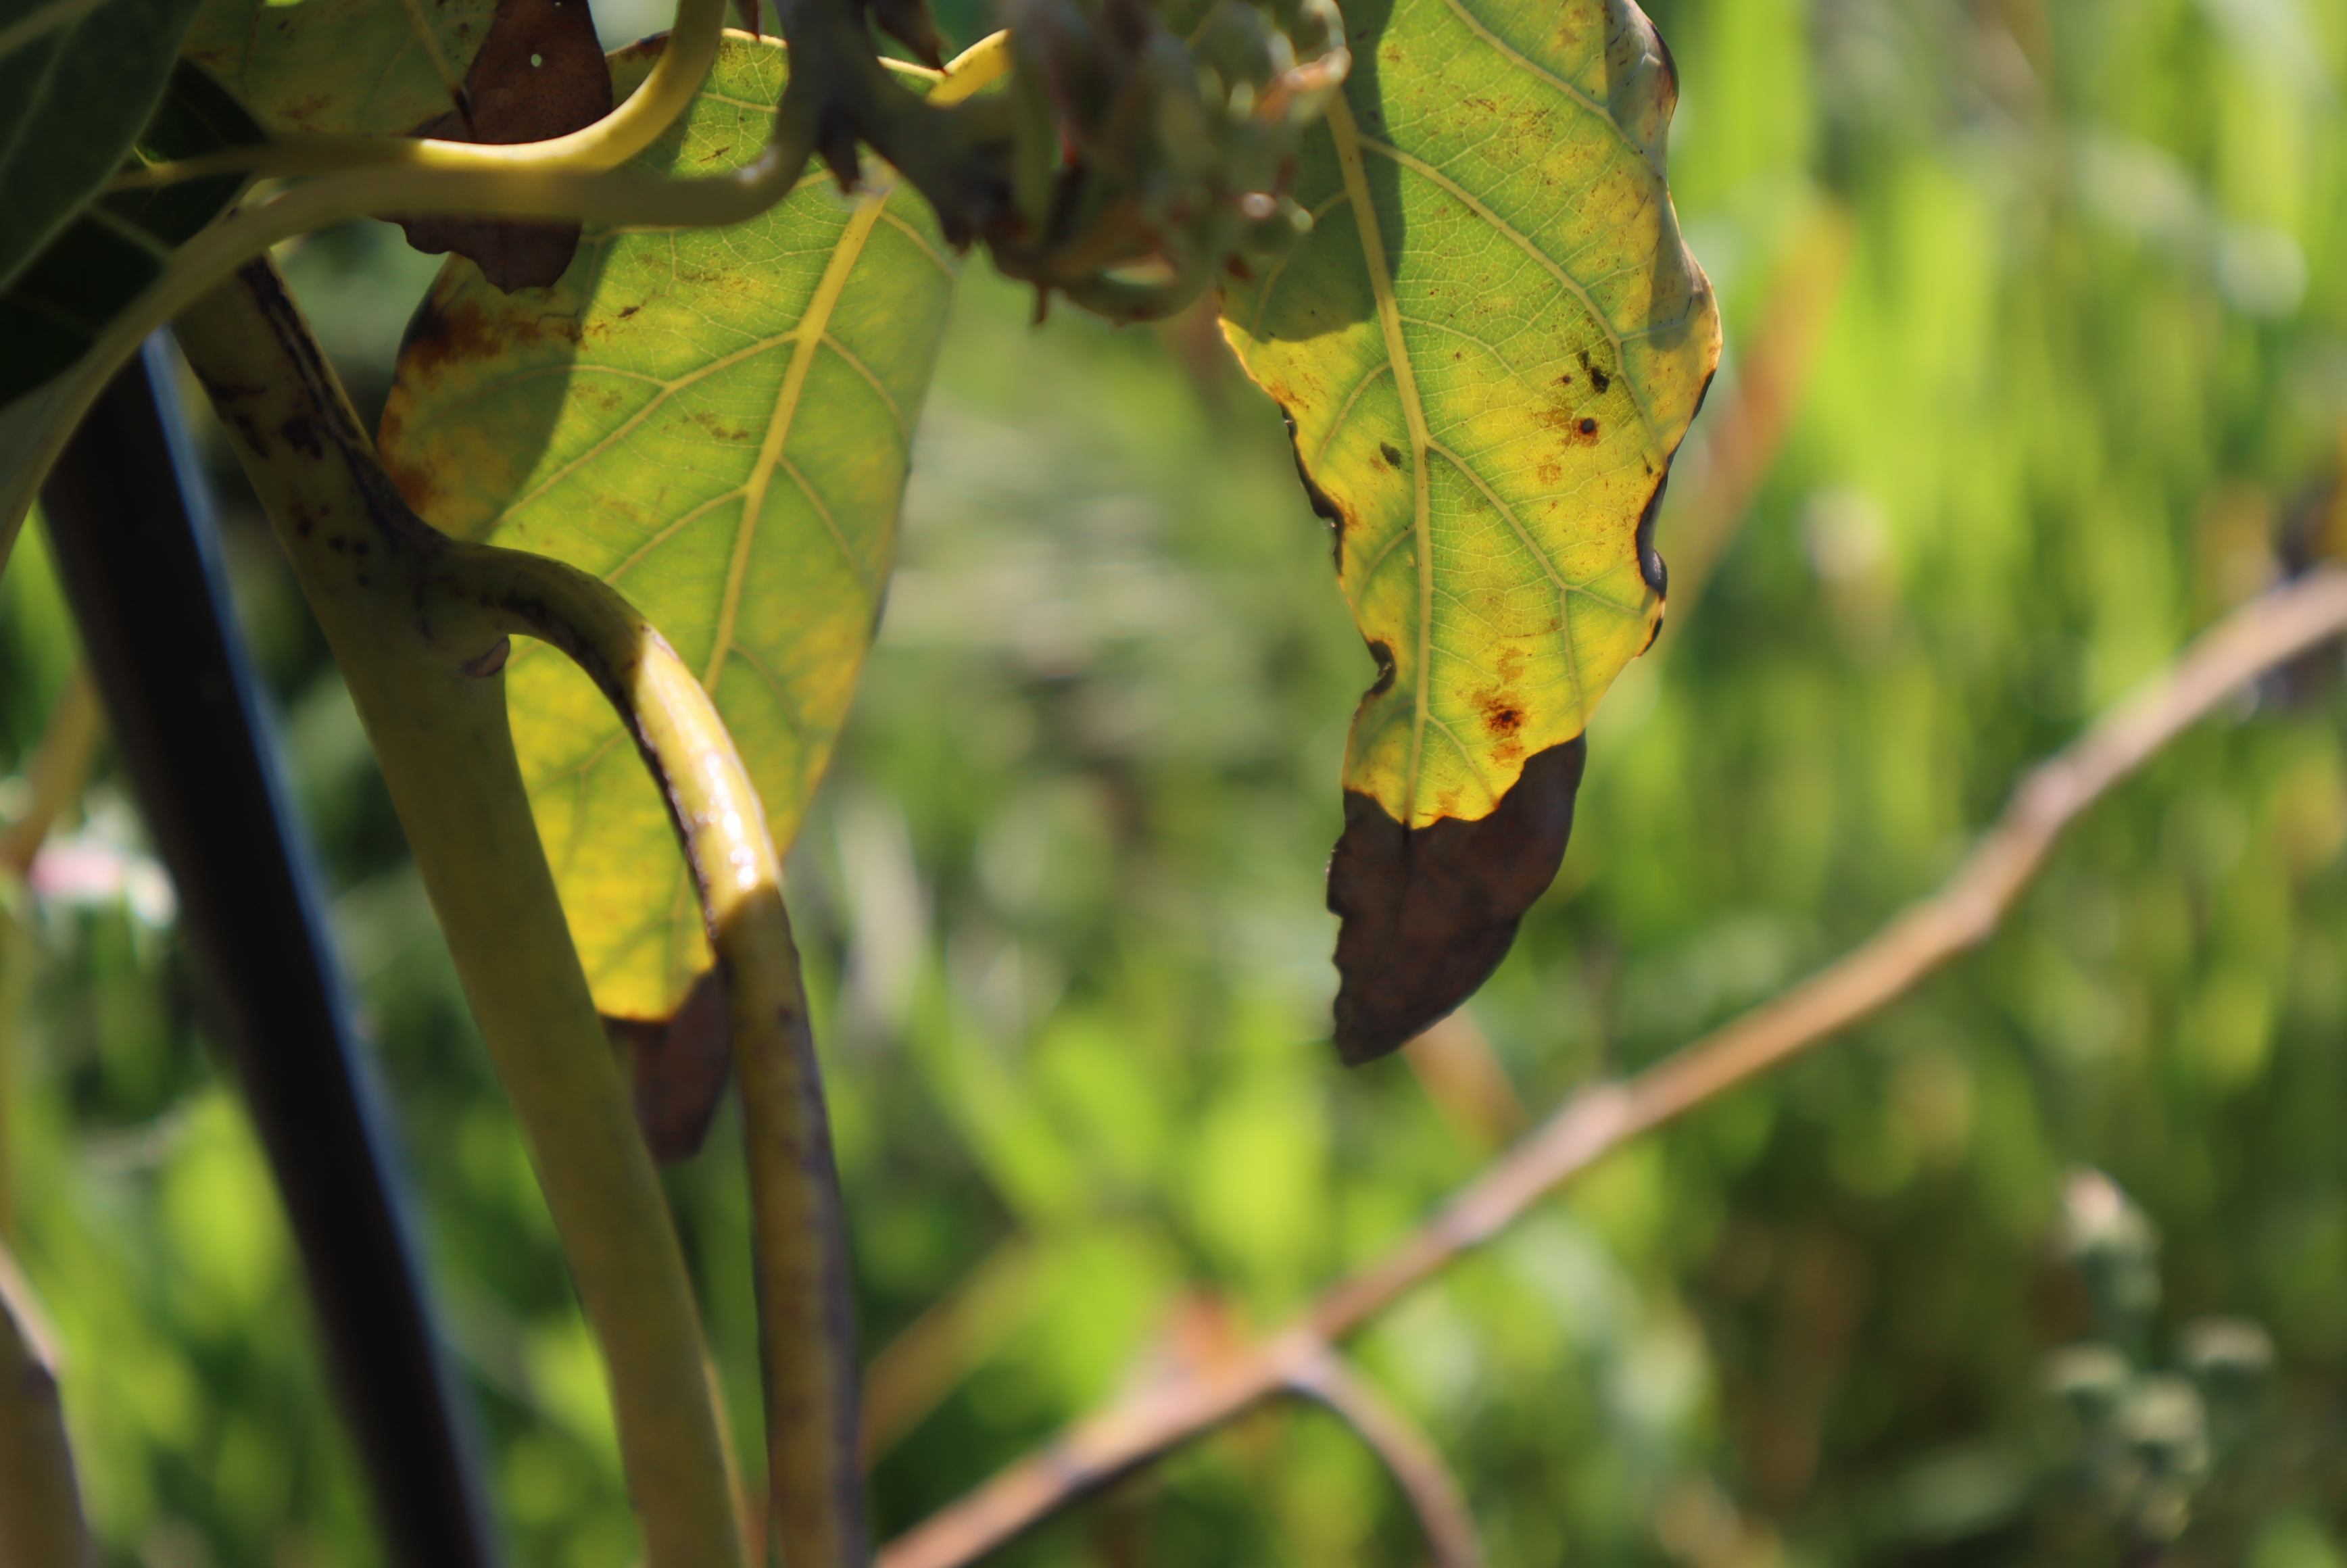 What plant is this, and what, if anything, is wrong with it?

avocado, alternaria, frost damage, unknown
